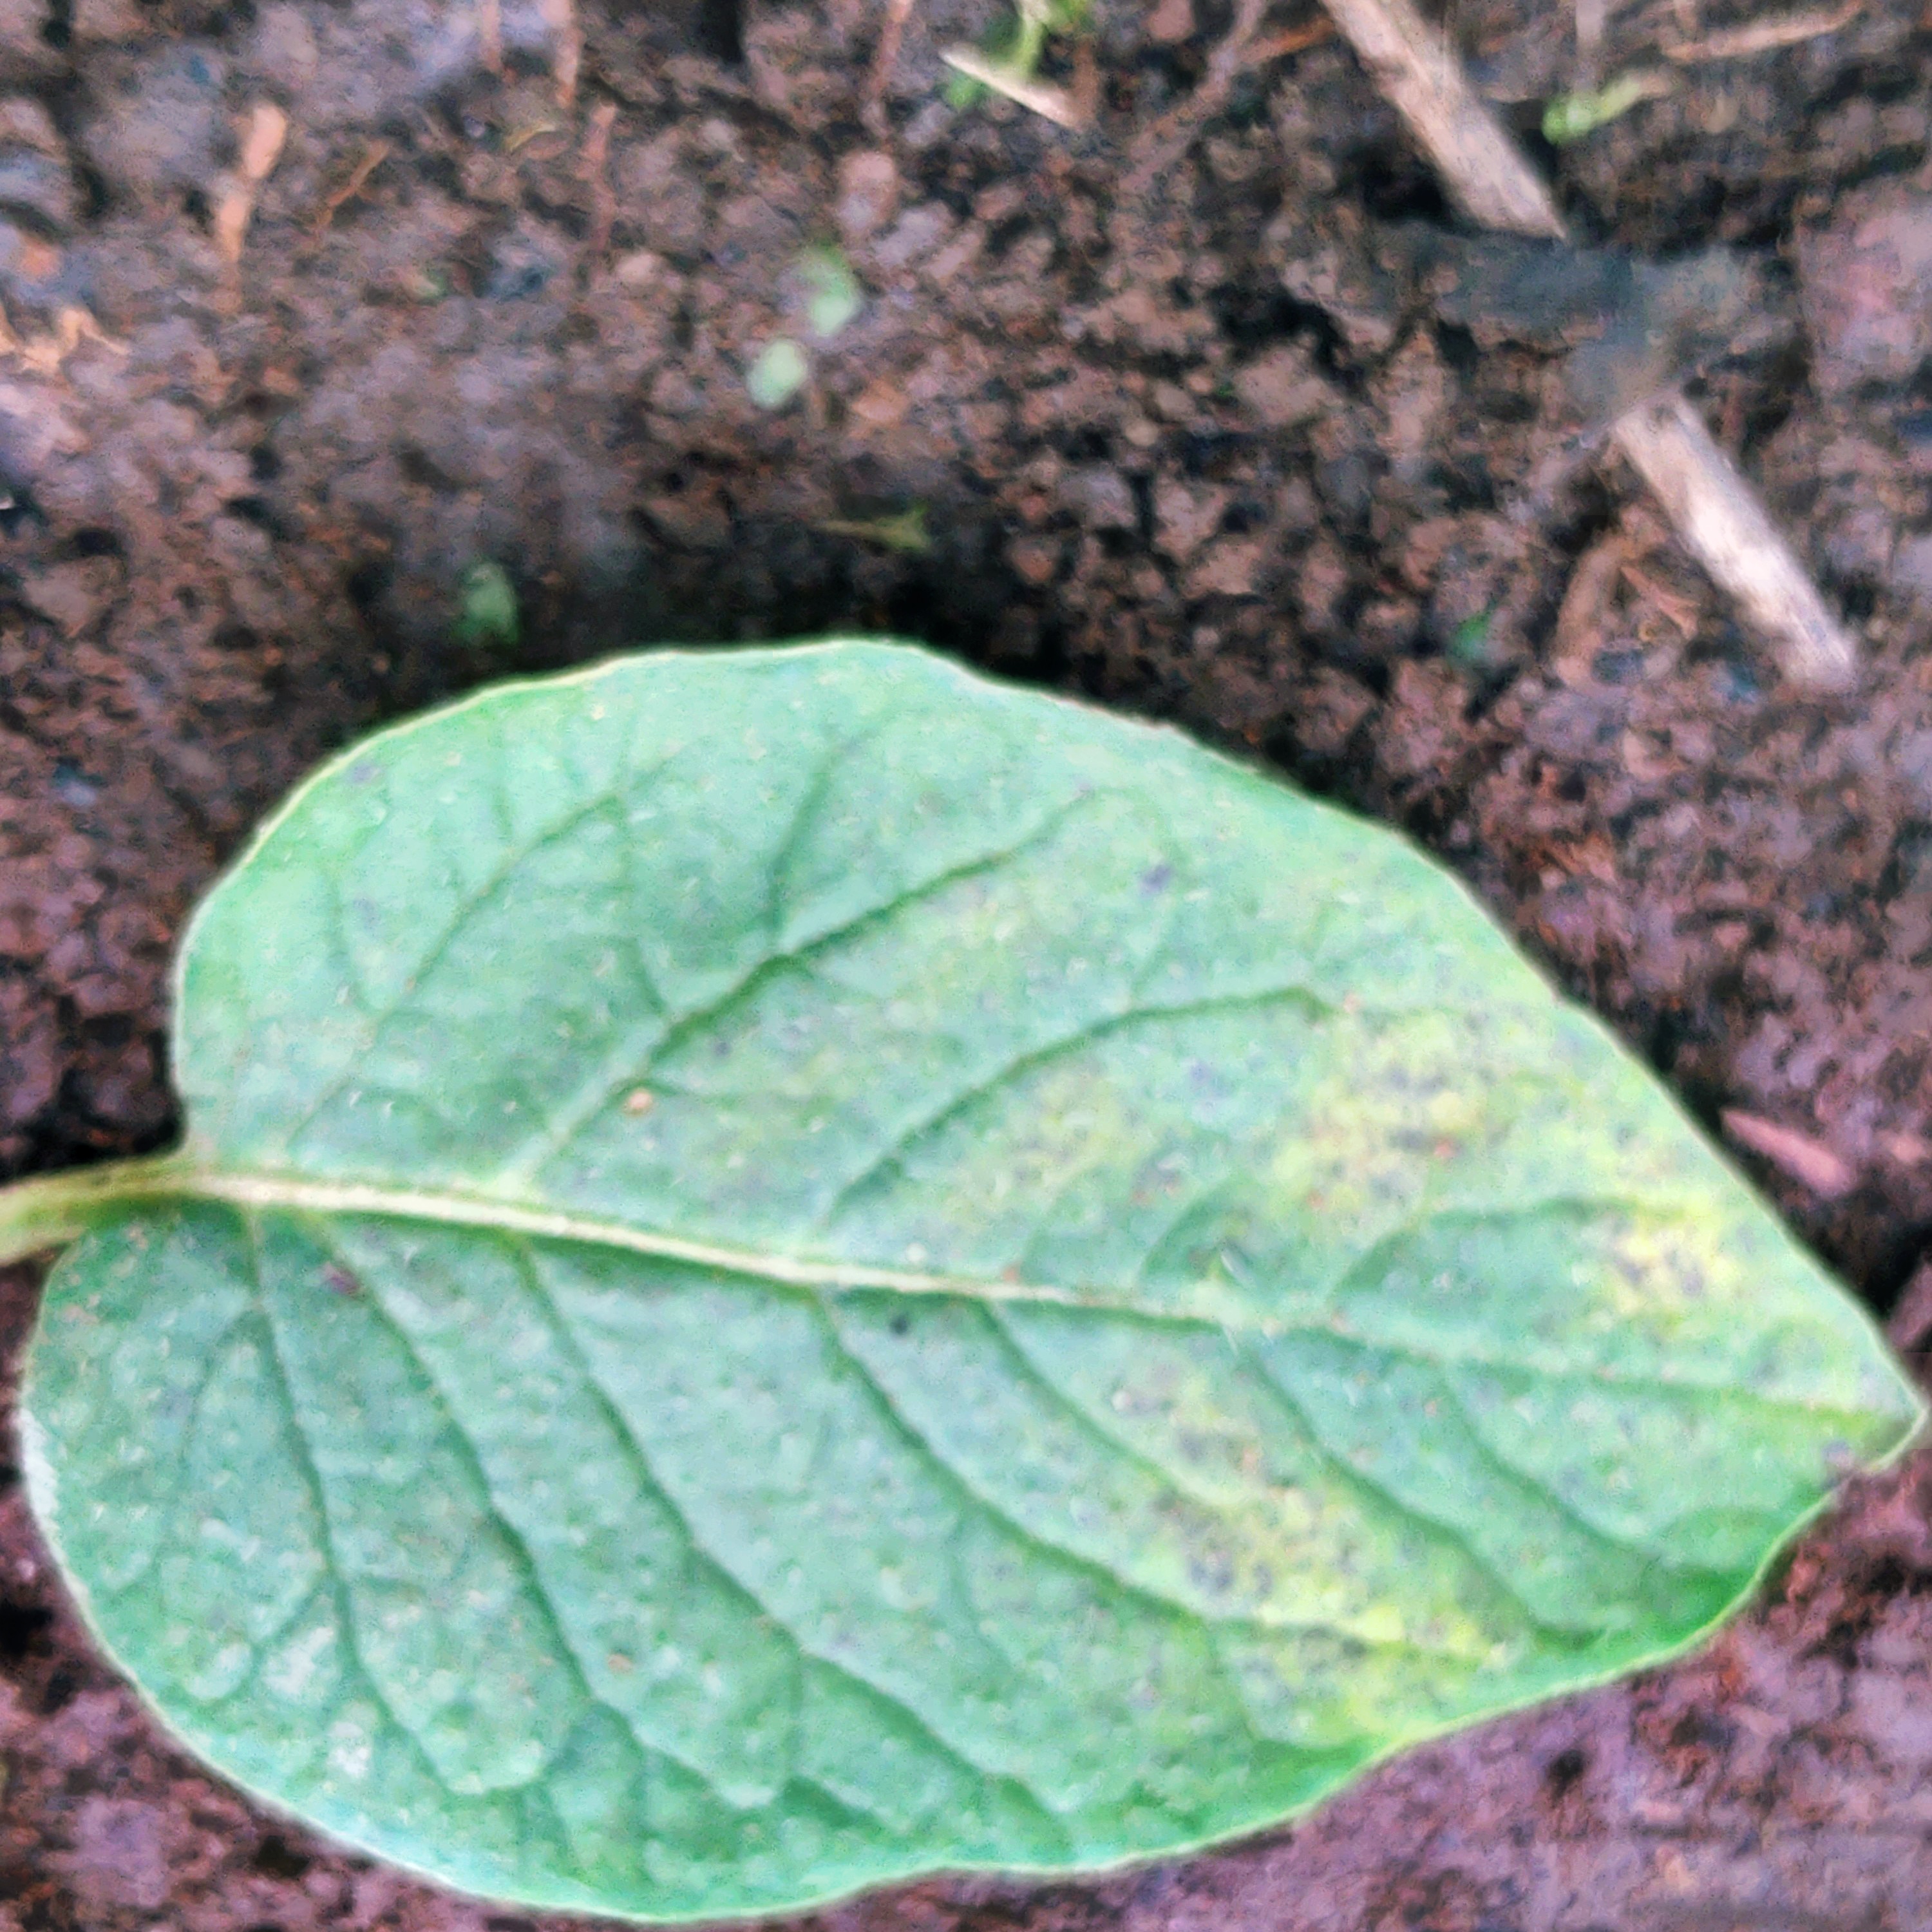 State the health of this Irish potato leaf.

late blight
